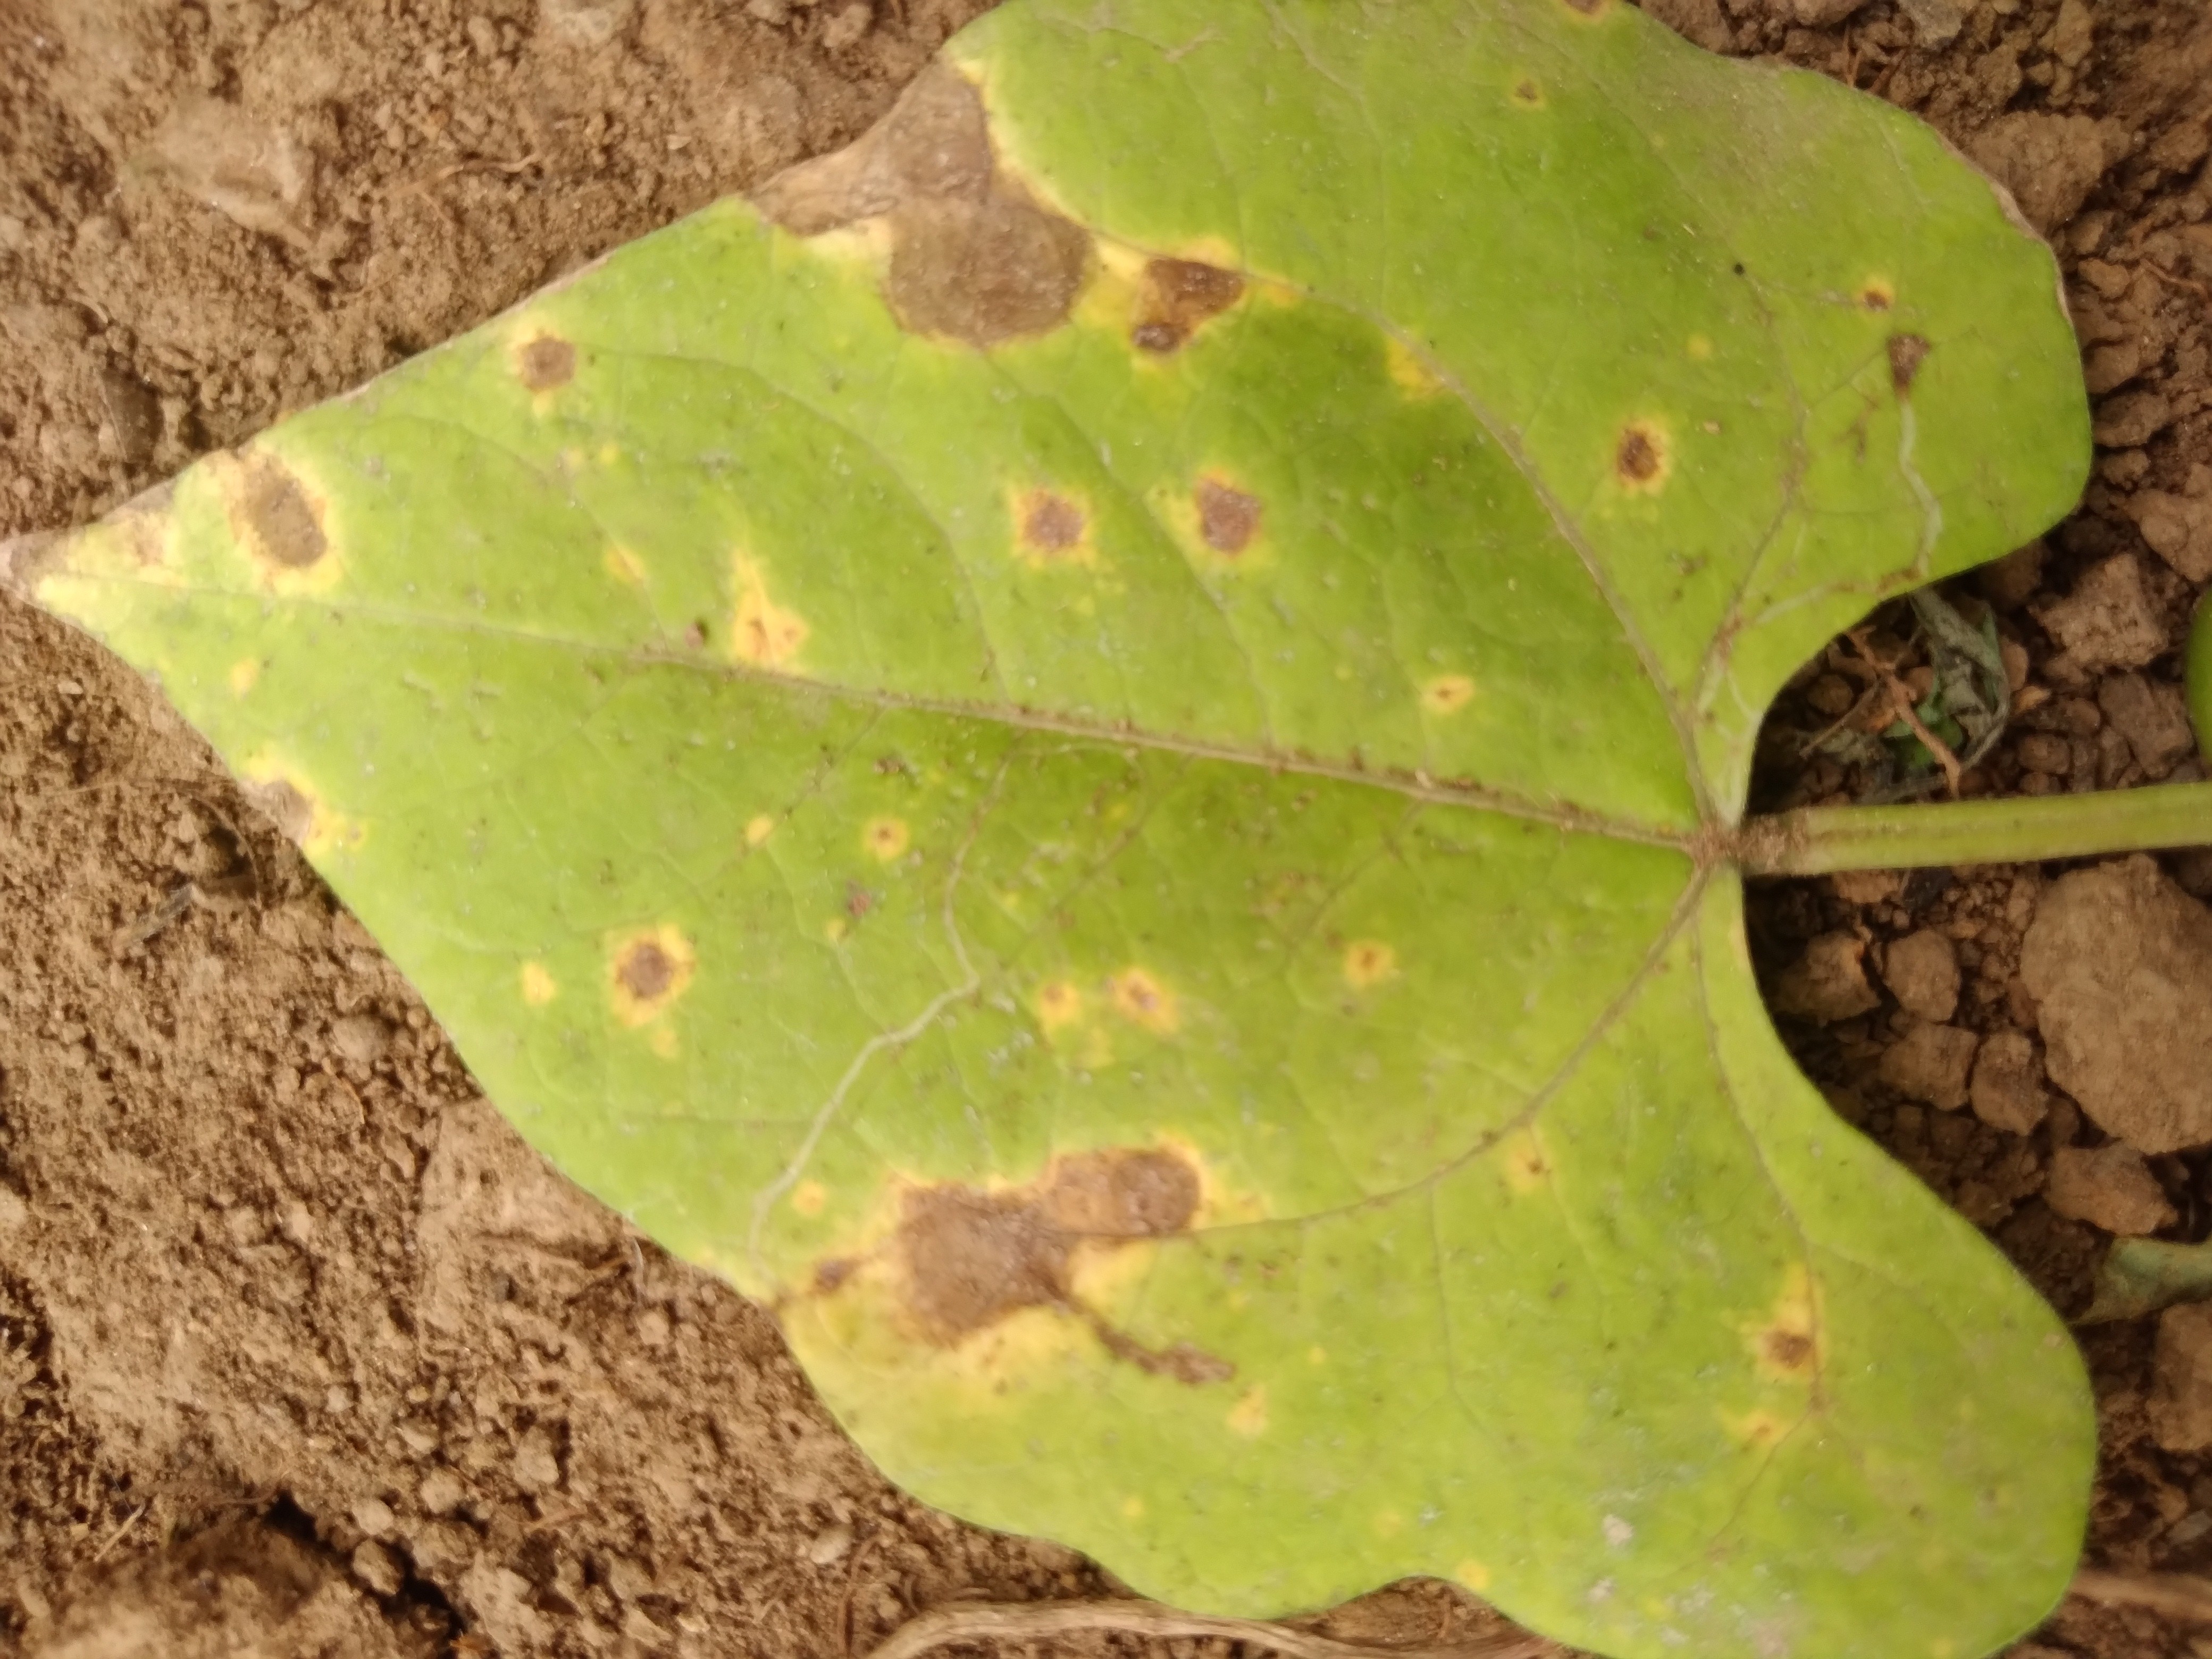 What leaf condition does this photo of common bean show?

rust
